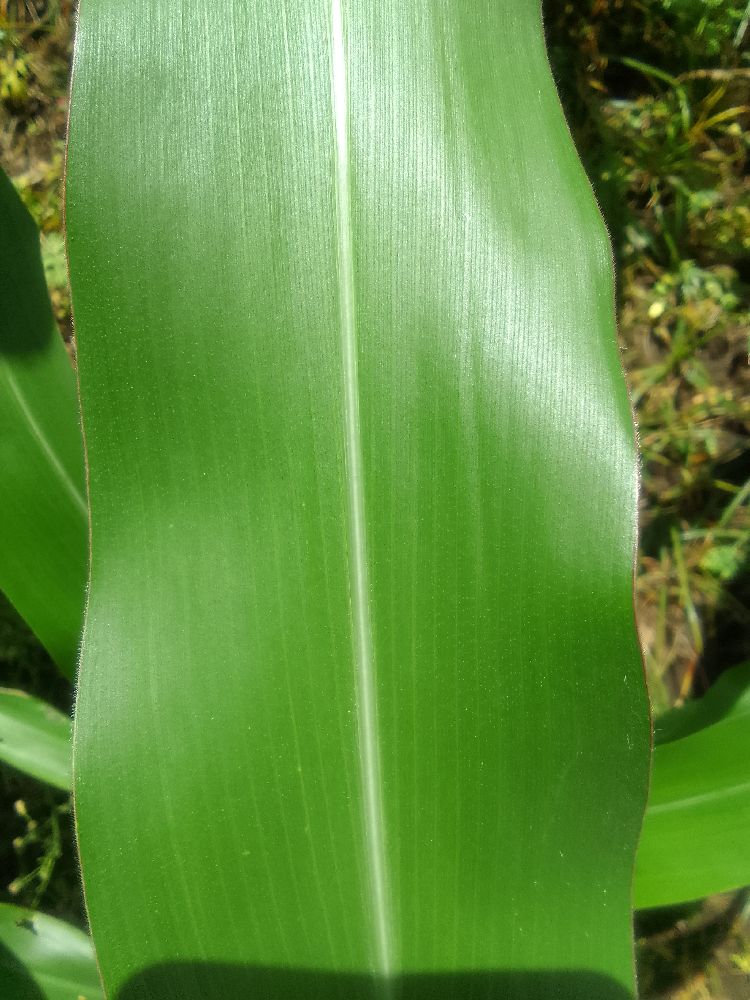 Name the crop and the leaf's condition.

maize, healthy
